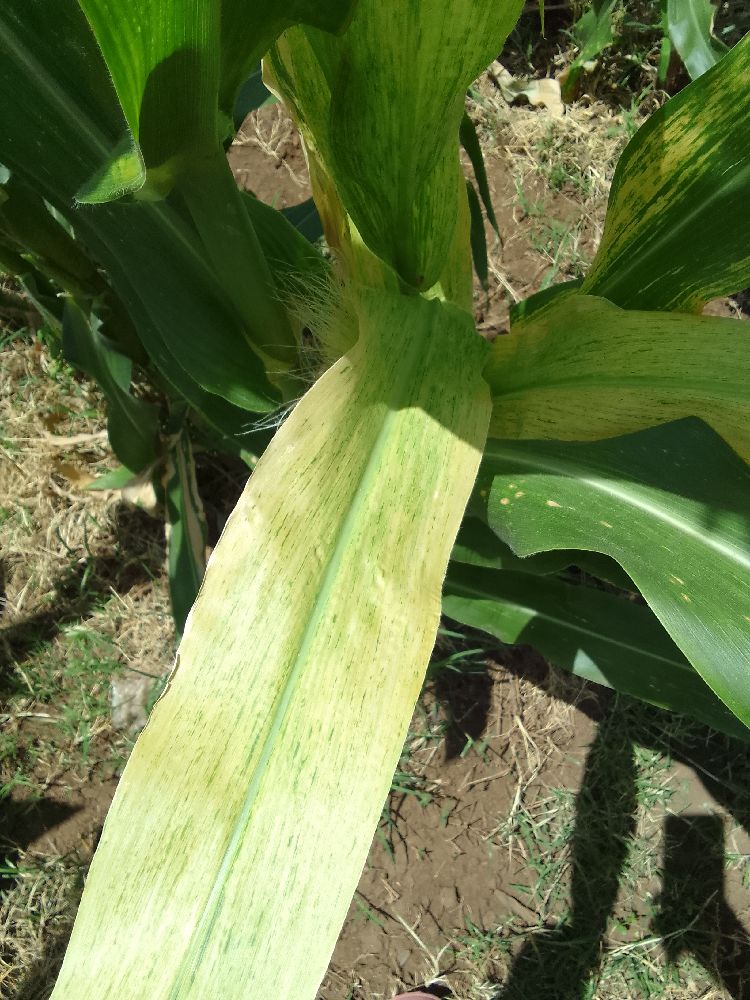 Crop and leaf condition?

maize, maize lethal necrosis
